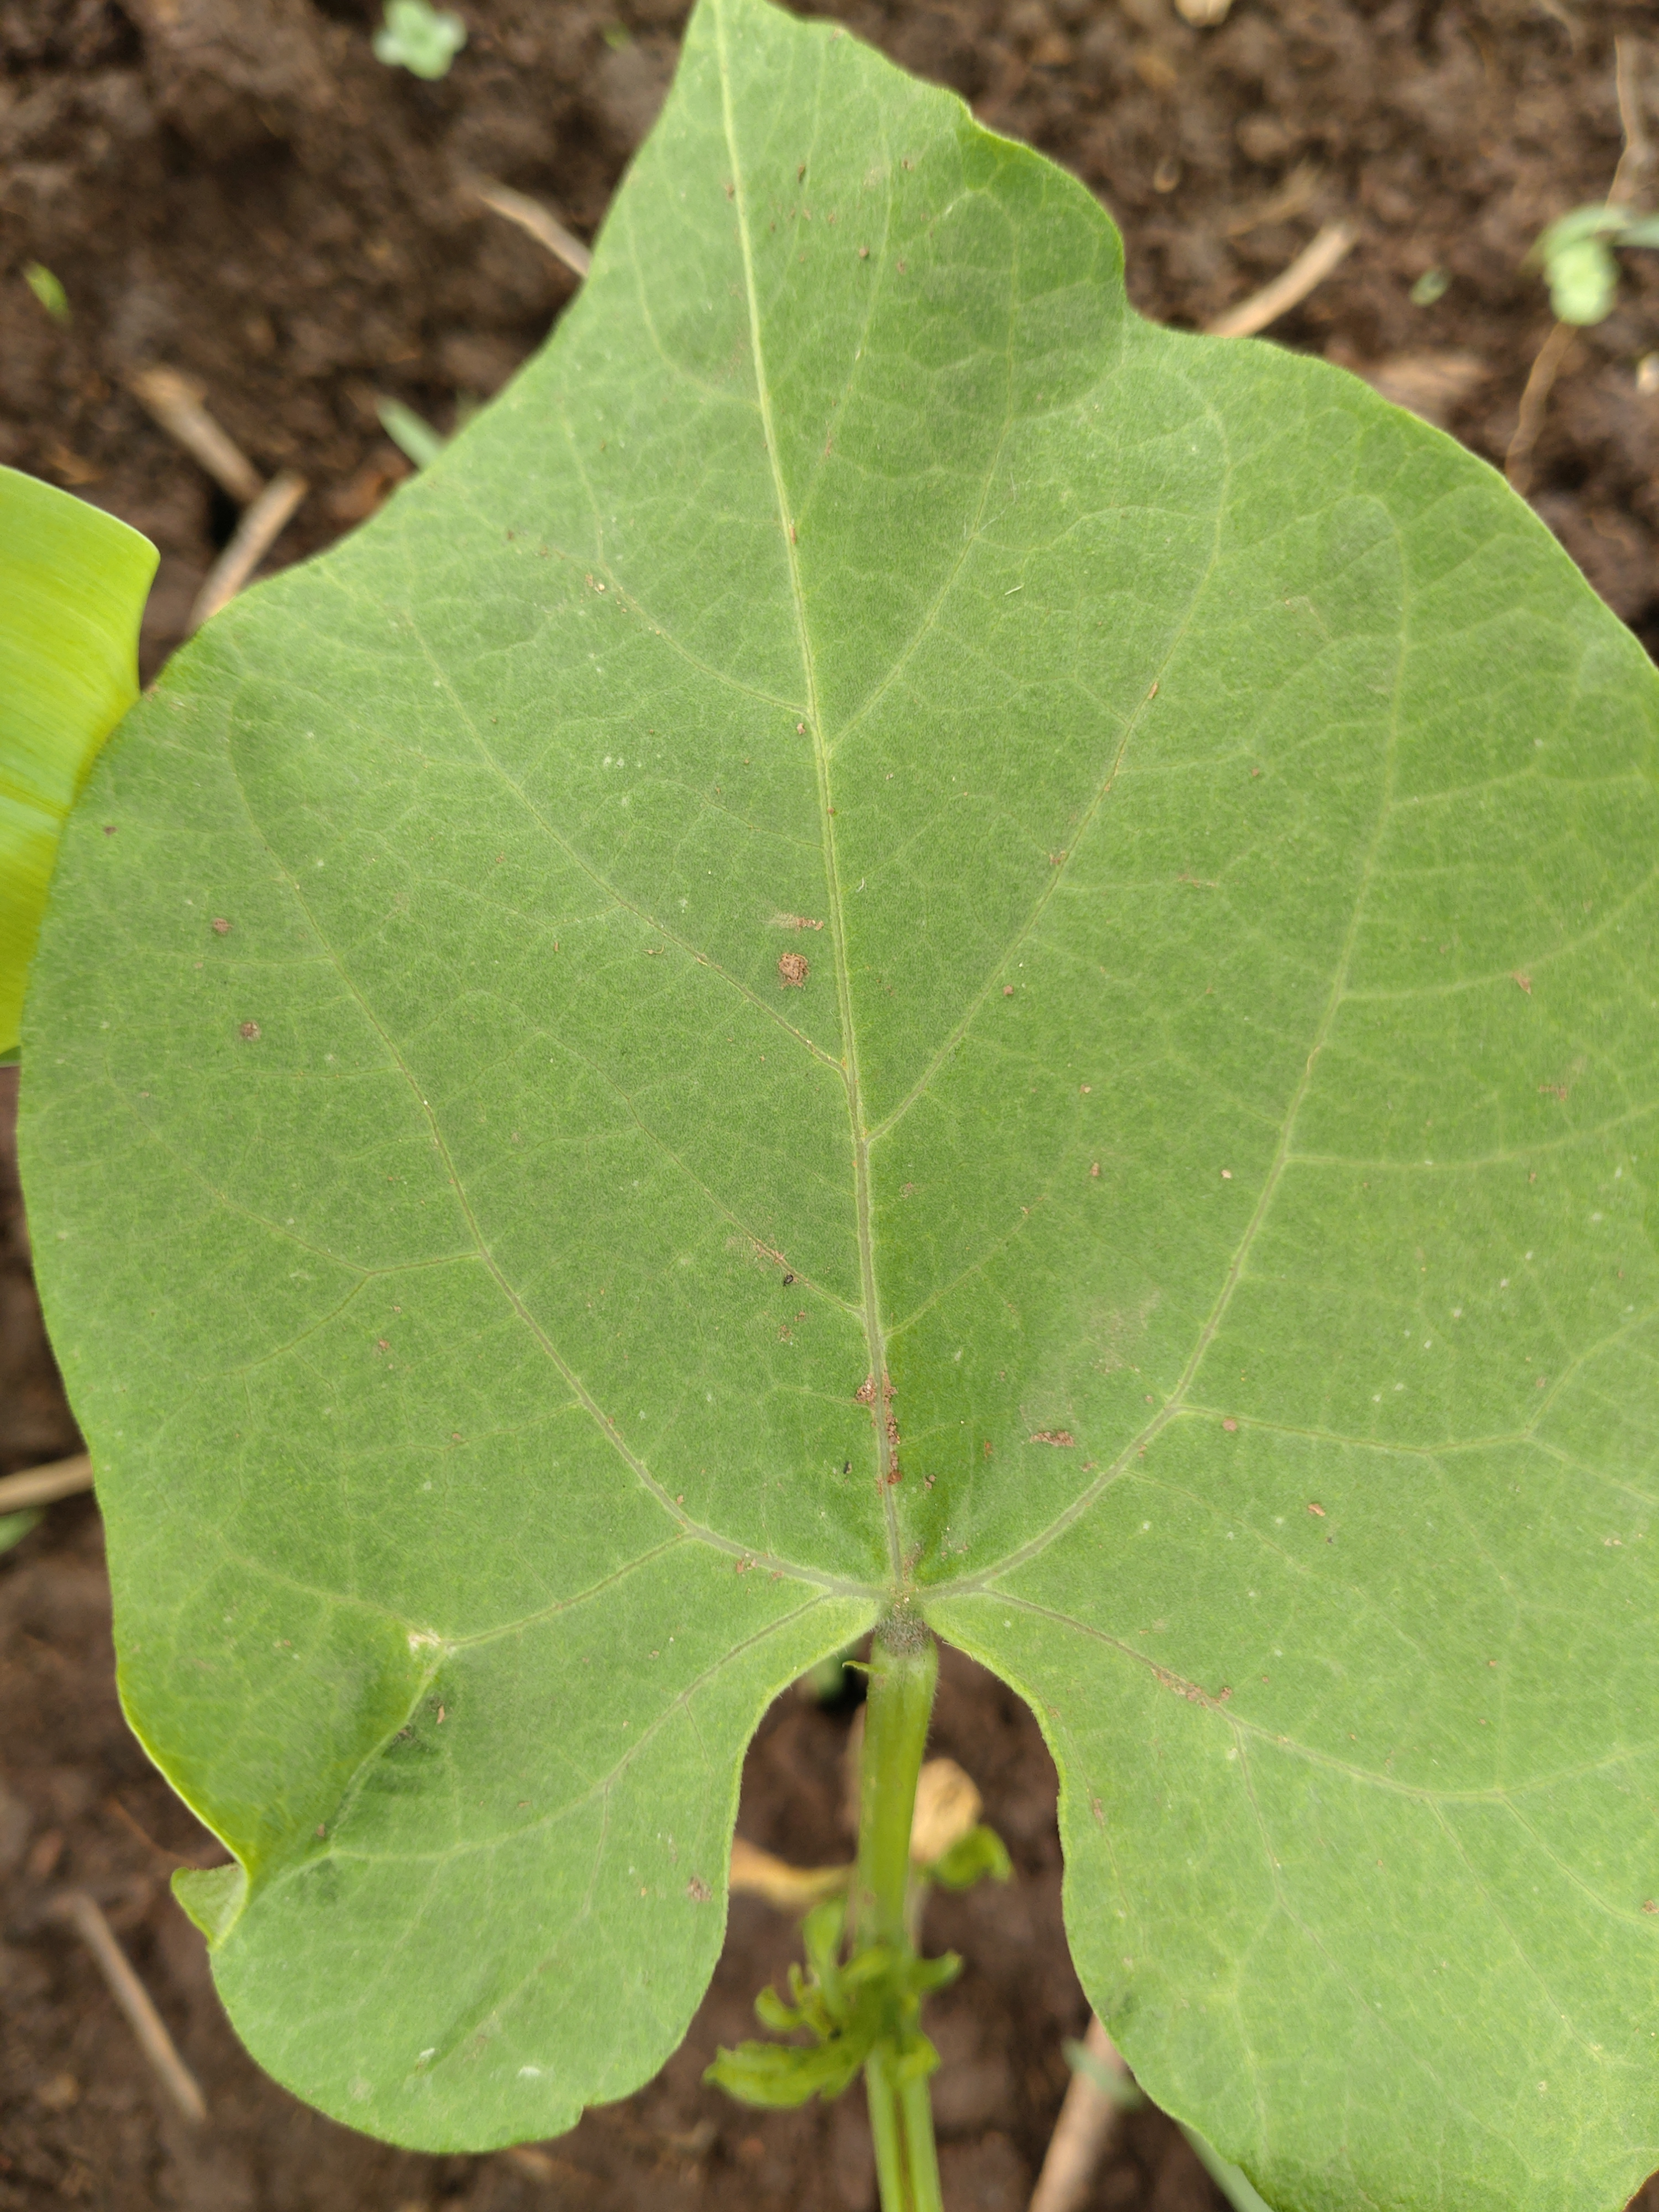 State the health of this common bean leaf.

healthy
